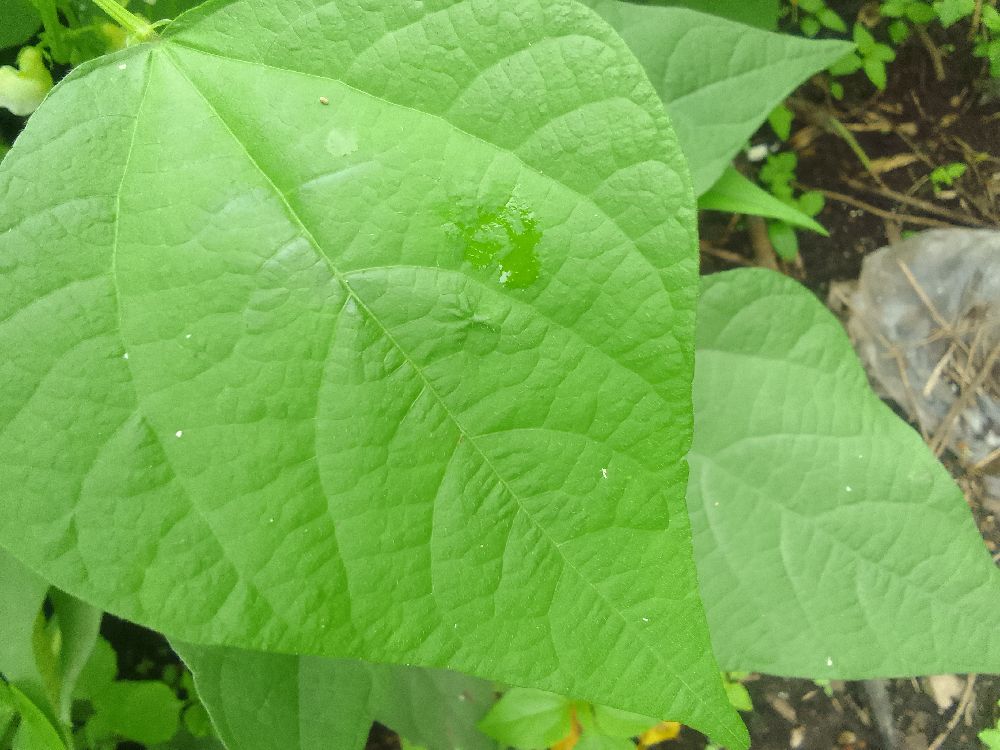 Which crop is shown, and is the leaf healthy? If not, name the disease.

common bean, healthy
